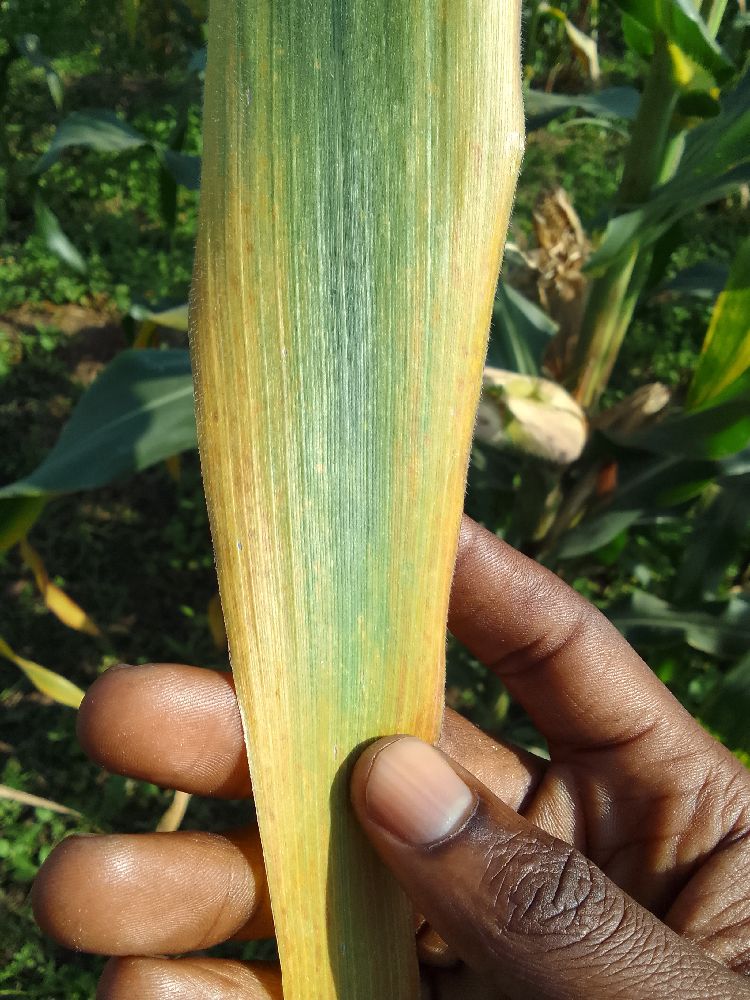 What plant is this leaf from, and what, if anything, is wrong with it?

maize, maize lethal necrosis
